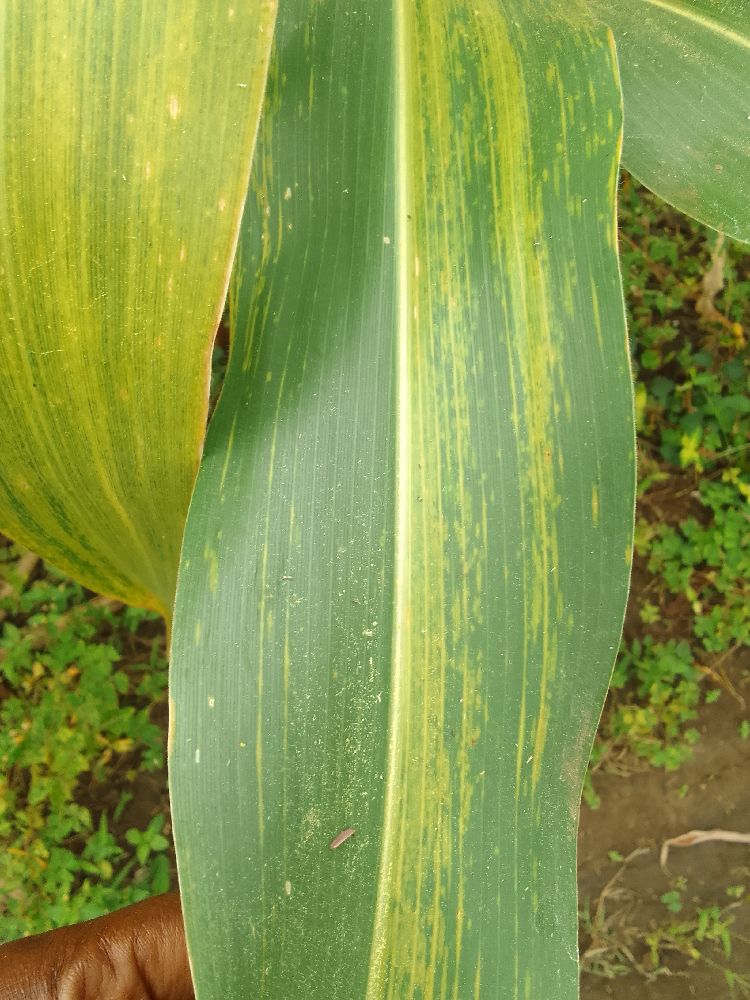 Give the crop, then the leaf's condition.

maize, maize lethal necrosis
